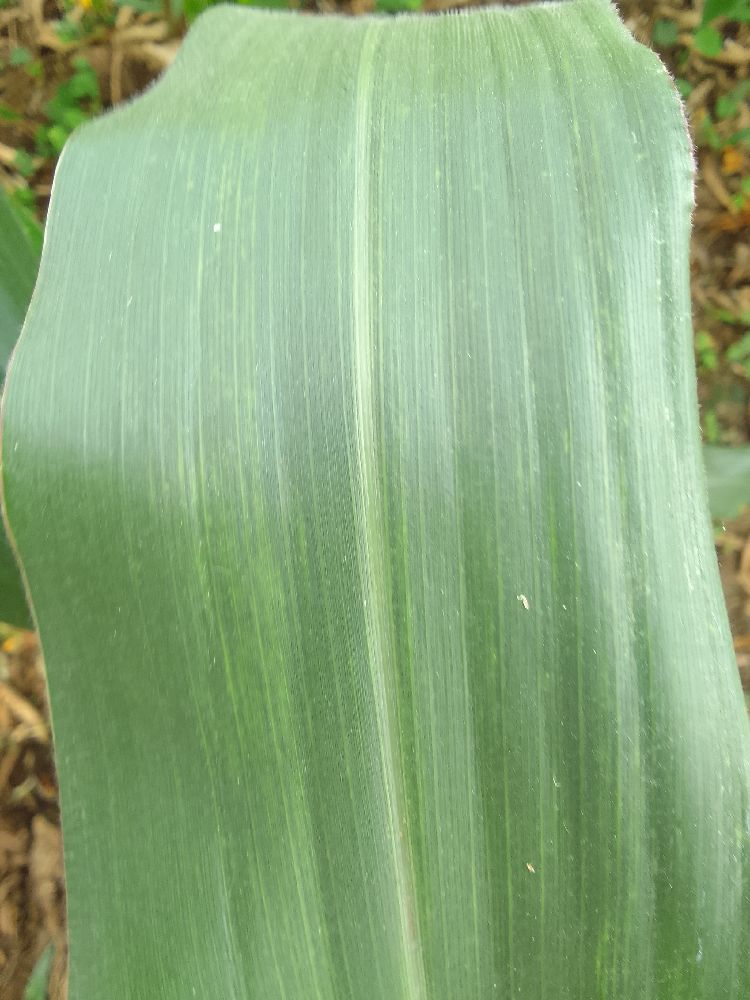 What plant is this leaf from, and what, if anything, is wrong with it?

maize, healthy
